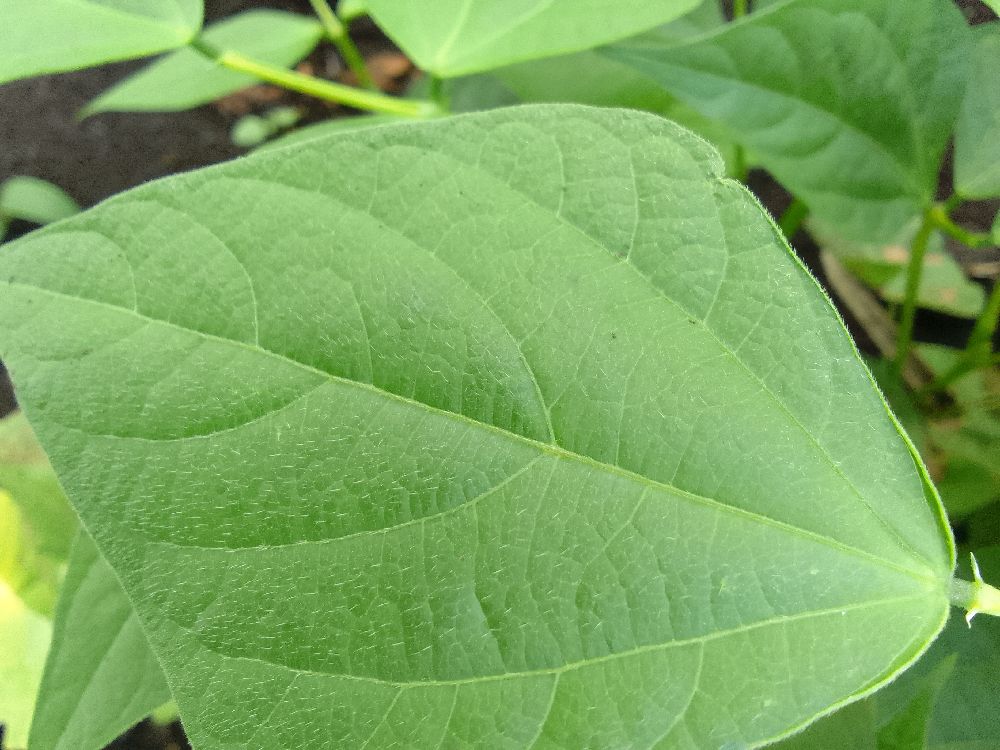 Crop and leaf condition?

common bean, healthy
